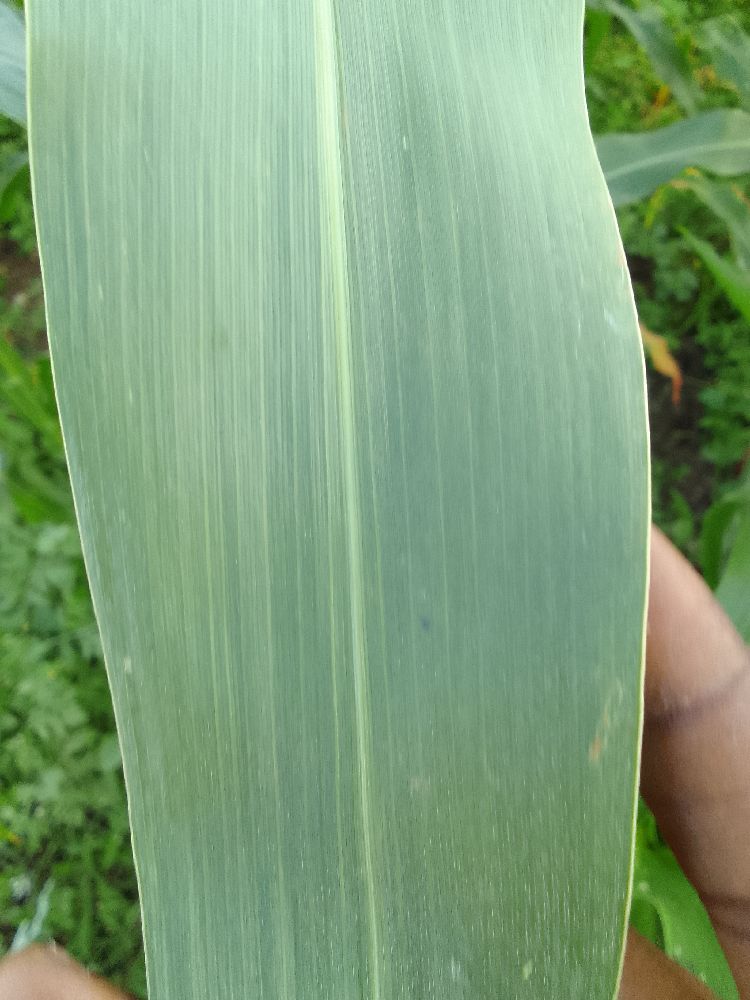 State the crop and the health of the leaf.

maize, healthy
